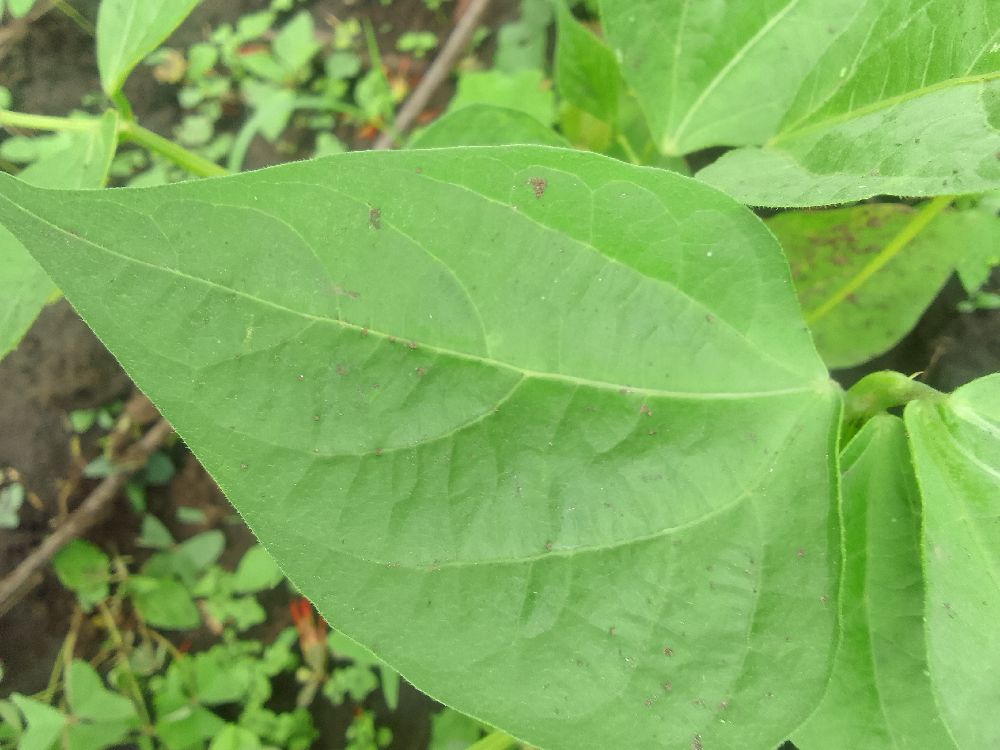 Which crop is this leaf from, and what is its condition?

common bean, healthy
